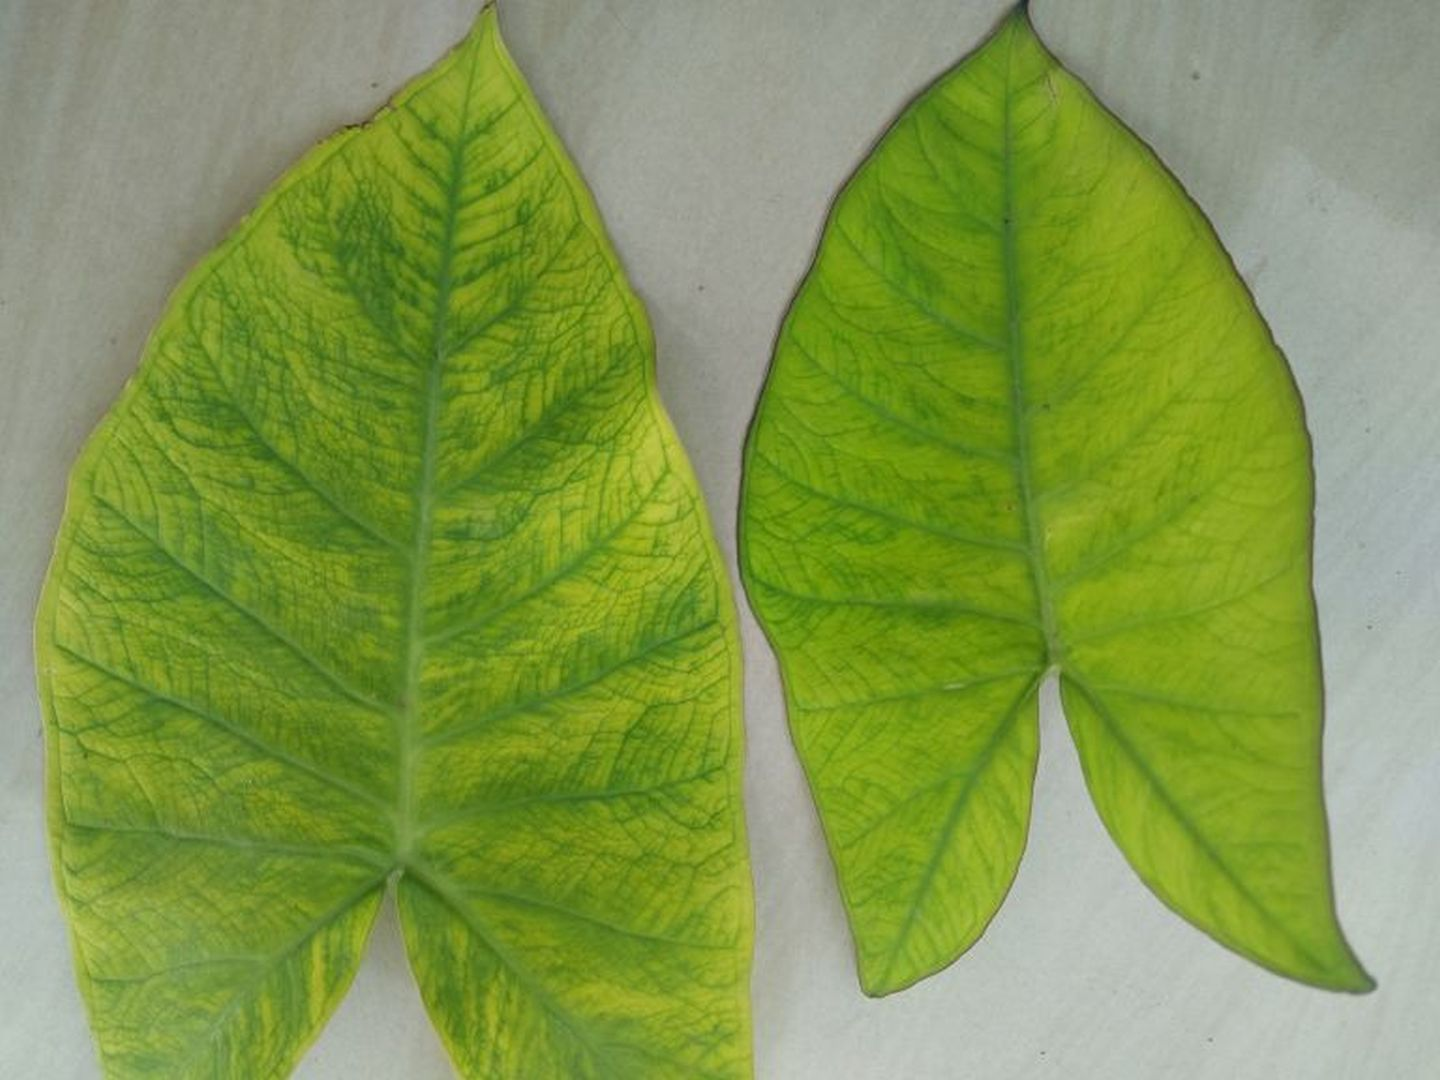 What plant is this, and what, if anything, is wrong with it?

taro, mosaic
